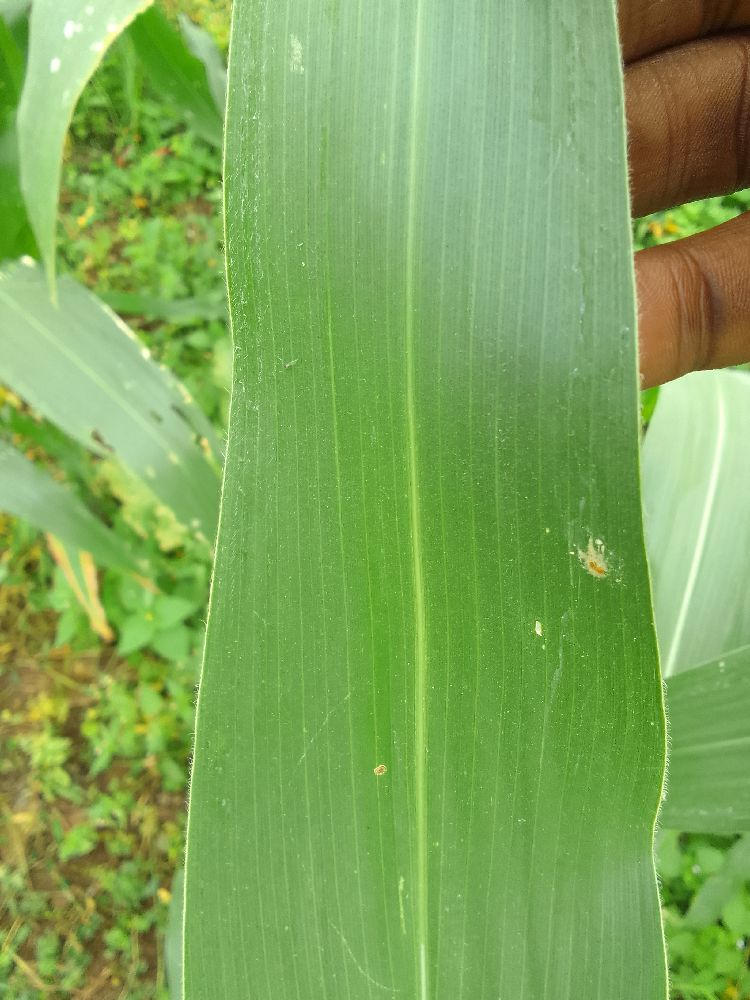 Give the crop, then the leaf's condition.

maize, healthy
